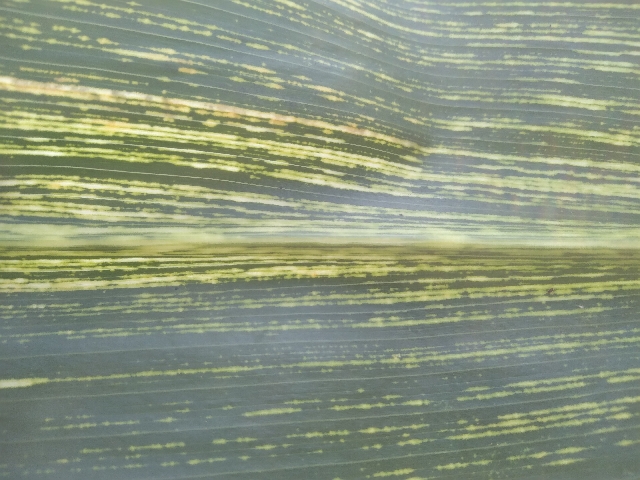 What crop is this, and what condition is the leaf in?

maize, maize streak virus
